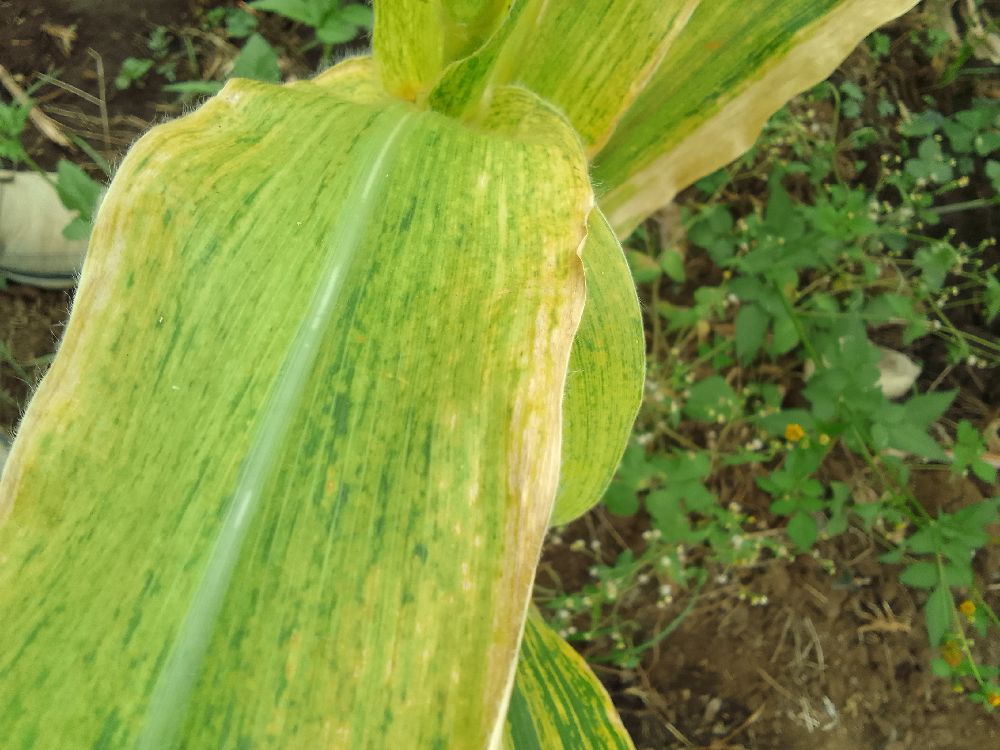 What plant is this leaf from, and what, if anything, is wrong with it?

maize, maize lethal necrosis
